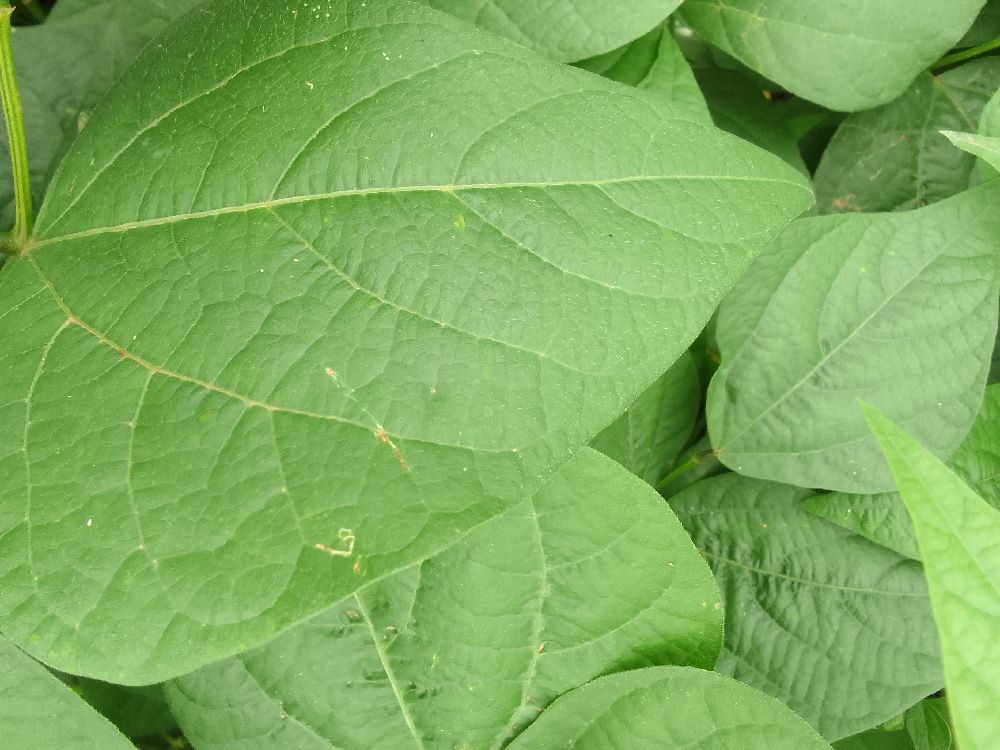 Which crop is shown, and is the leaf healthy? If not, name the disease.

common bean, healthy
